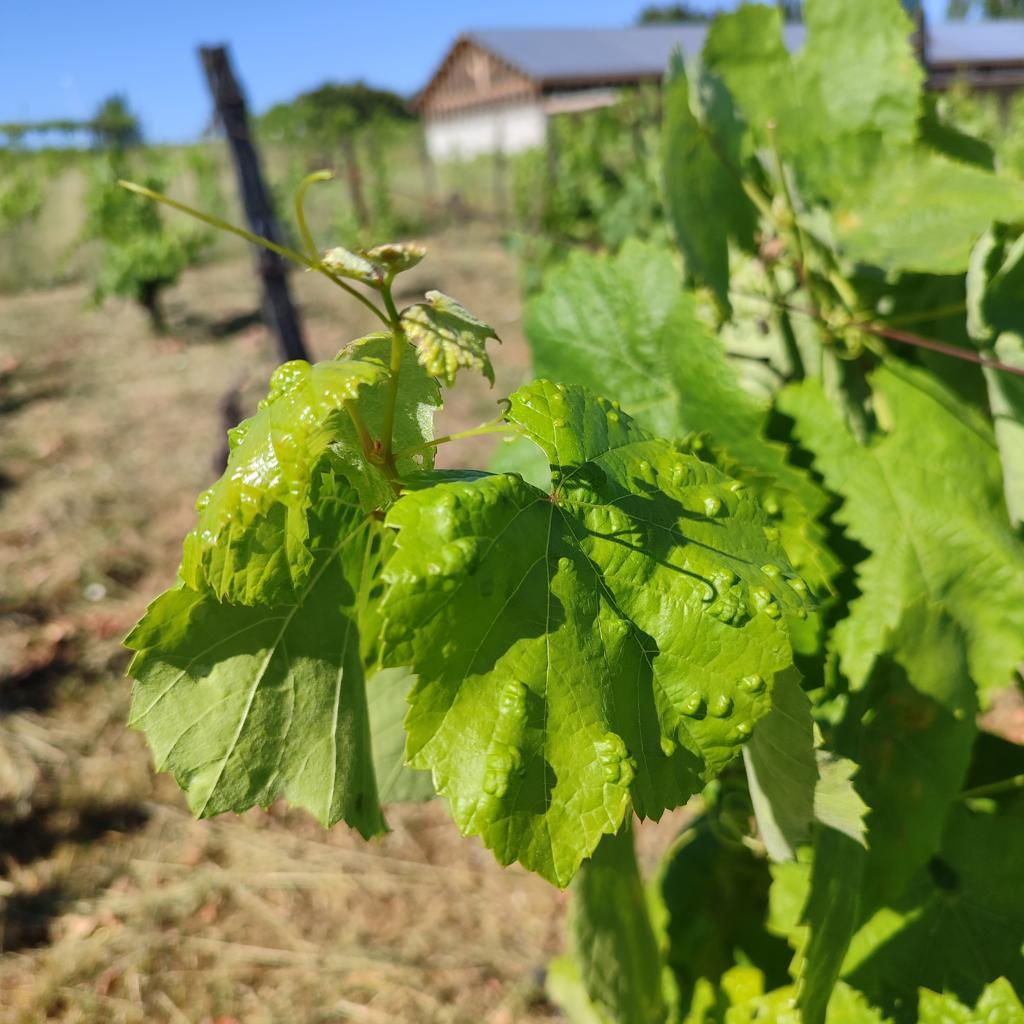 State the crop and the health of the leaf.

grapevine, erineum mite
